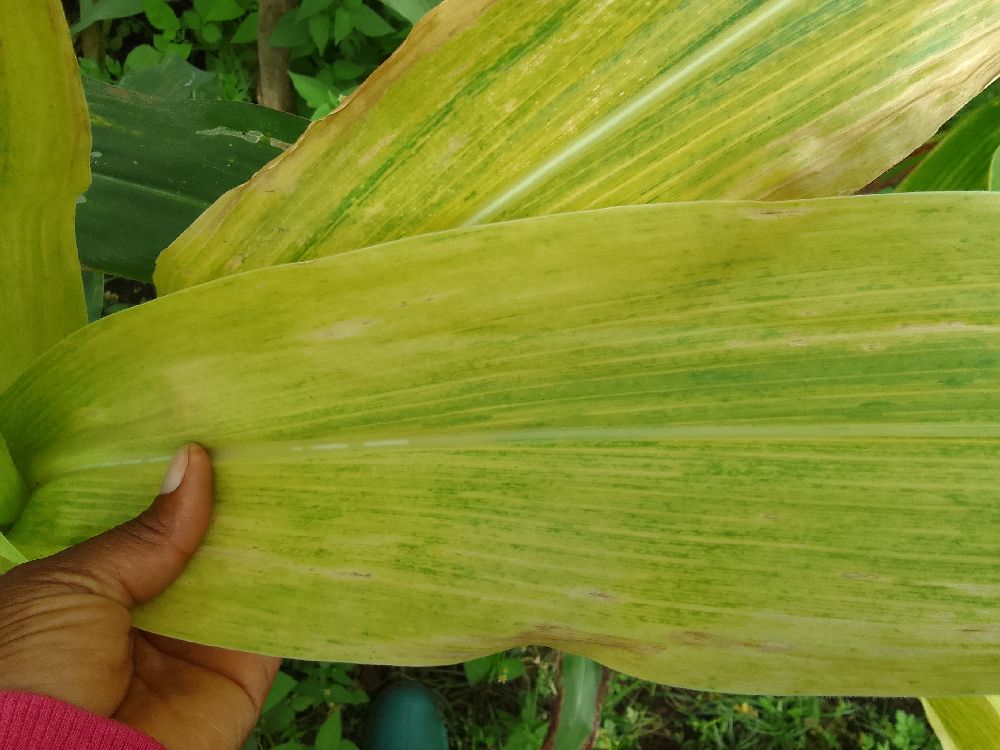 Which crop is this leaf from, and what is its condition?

maize, maize lethal necrosis
